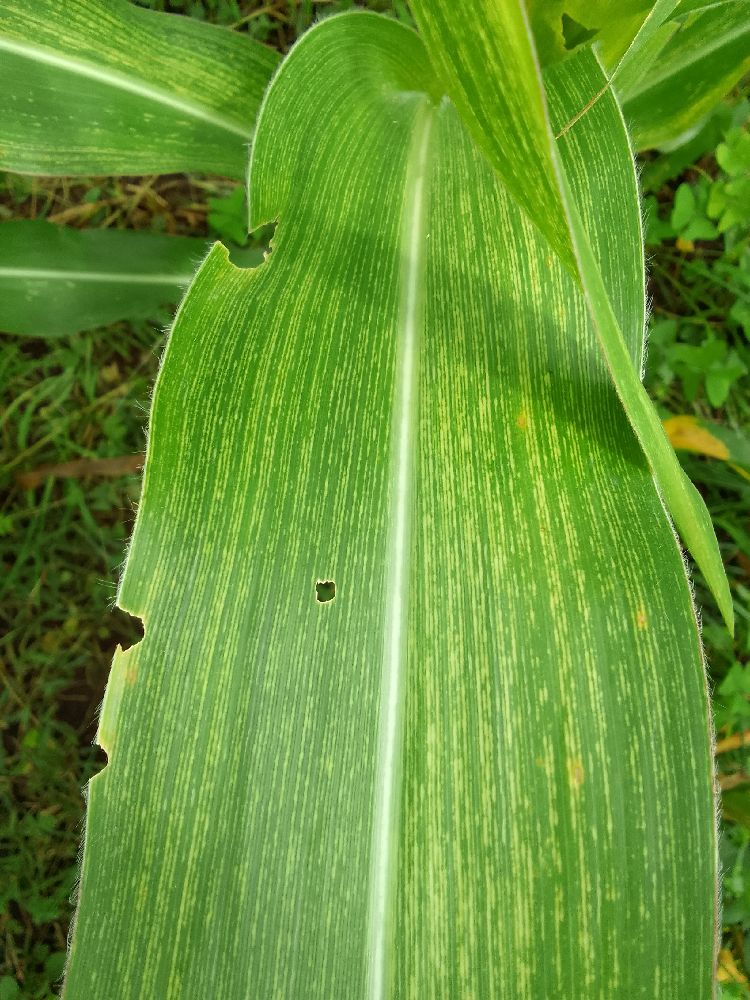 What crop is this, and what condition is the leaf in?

maize, maize streak virus
